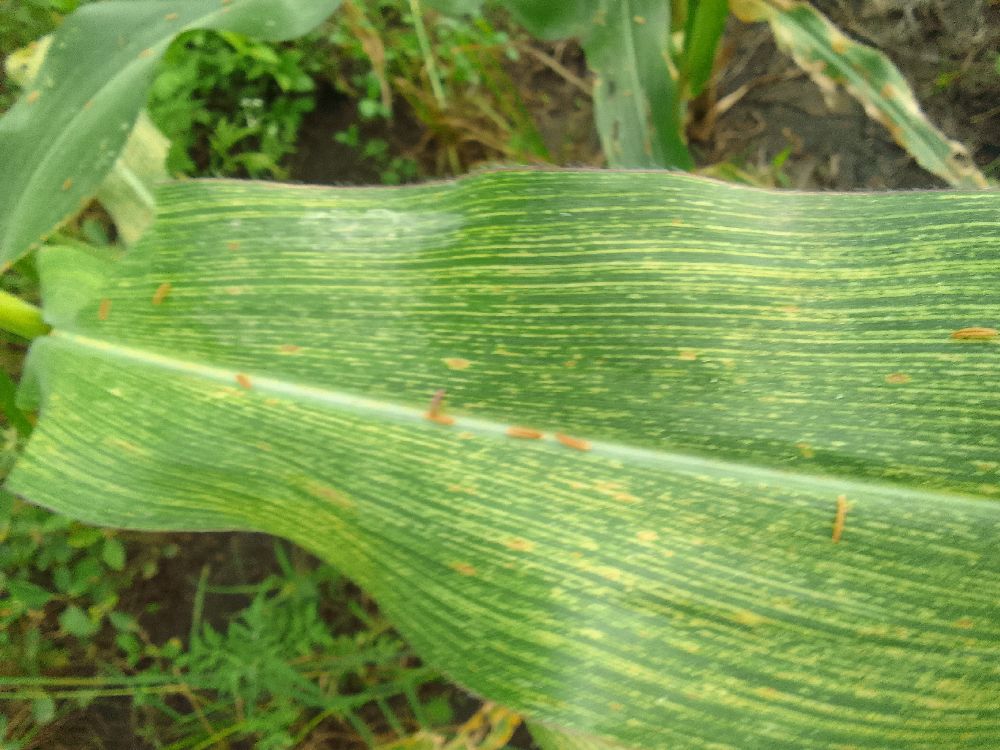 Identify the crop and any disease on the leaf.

maize, maize streak virus
